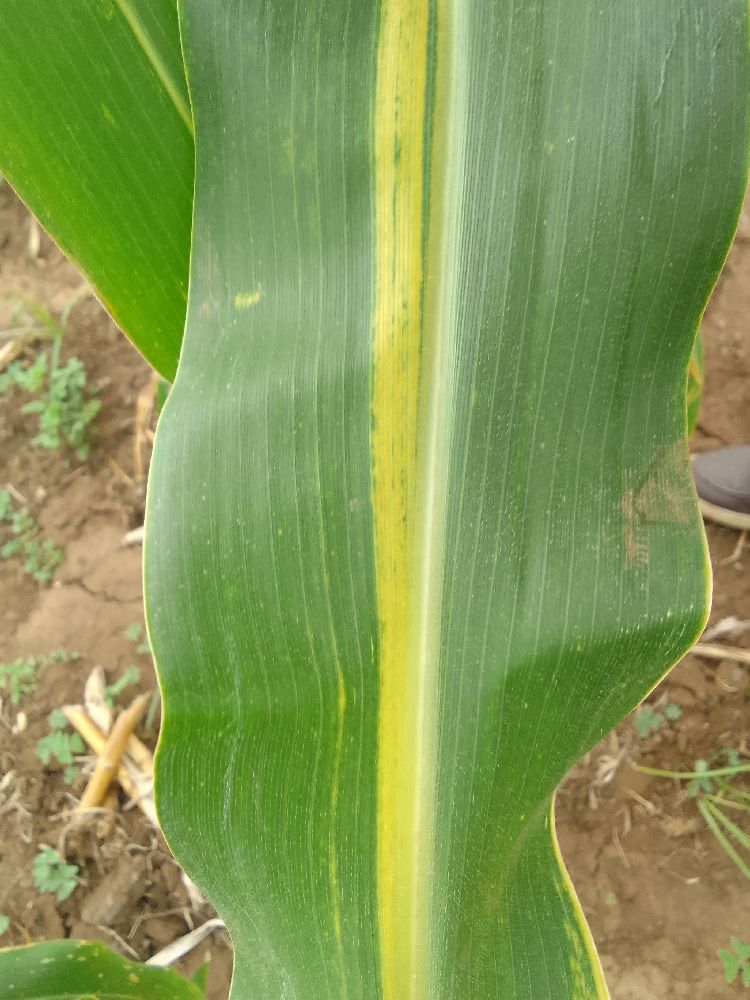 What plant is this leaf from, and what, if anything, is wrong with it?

maize, maize lethal necrosis
